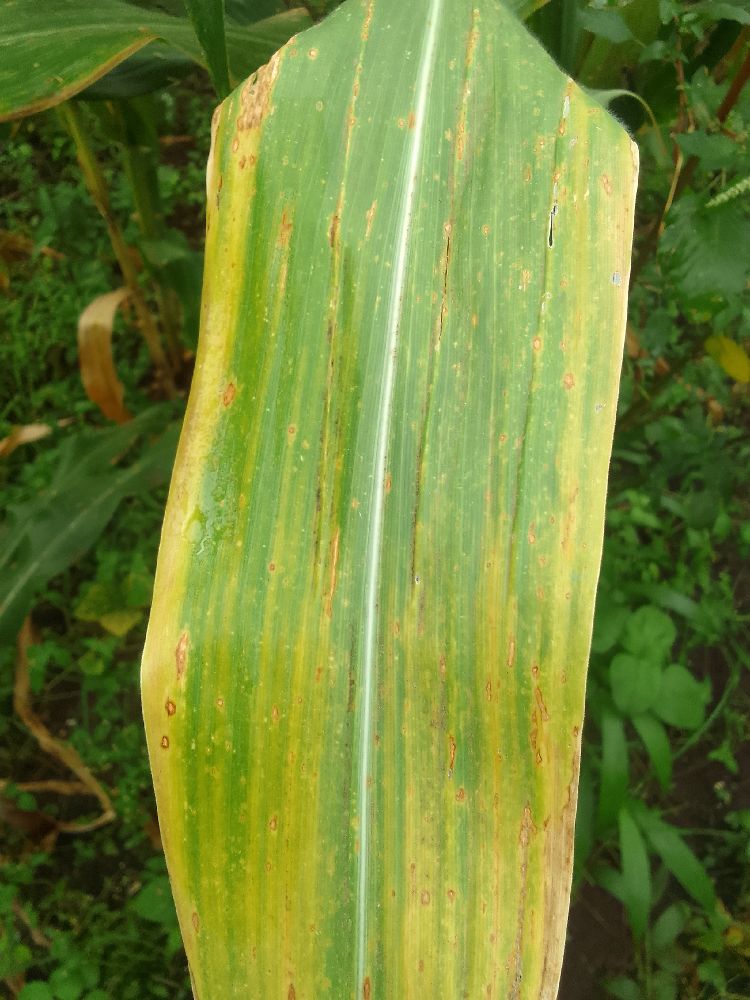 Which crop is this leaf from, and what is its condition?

maize, maize lethal necrosis
